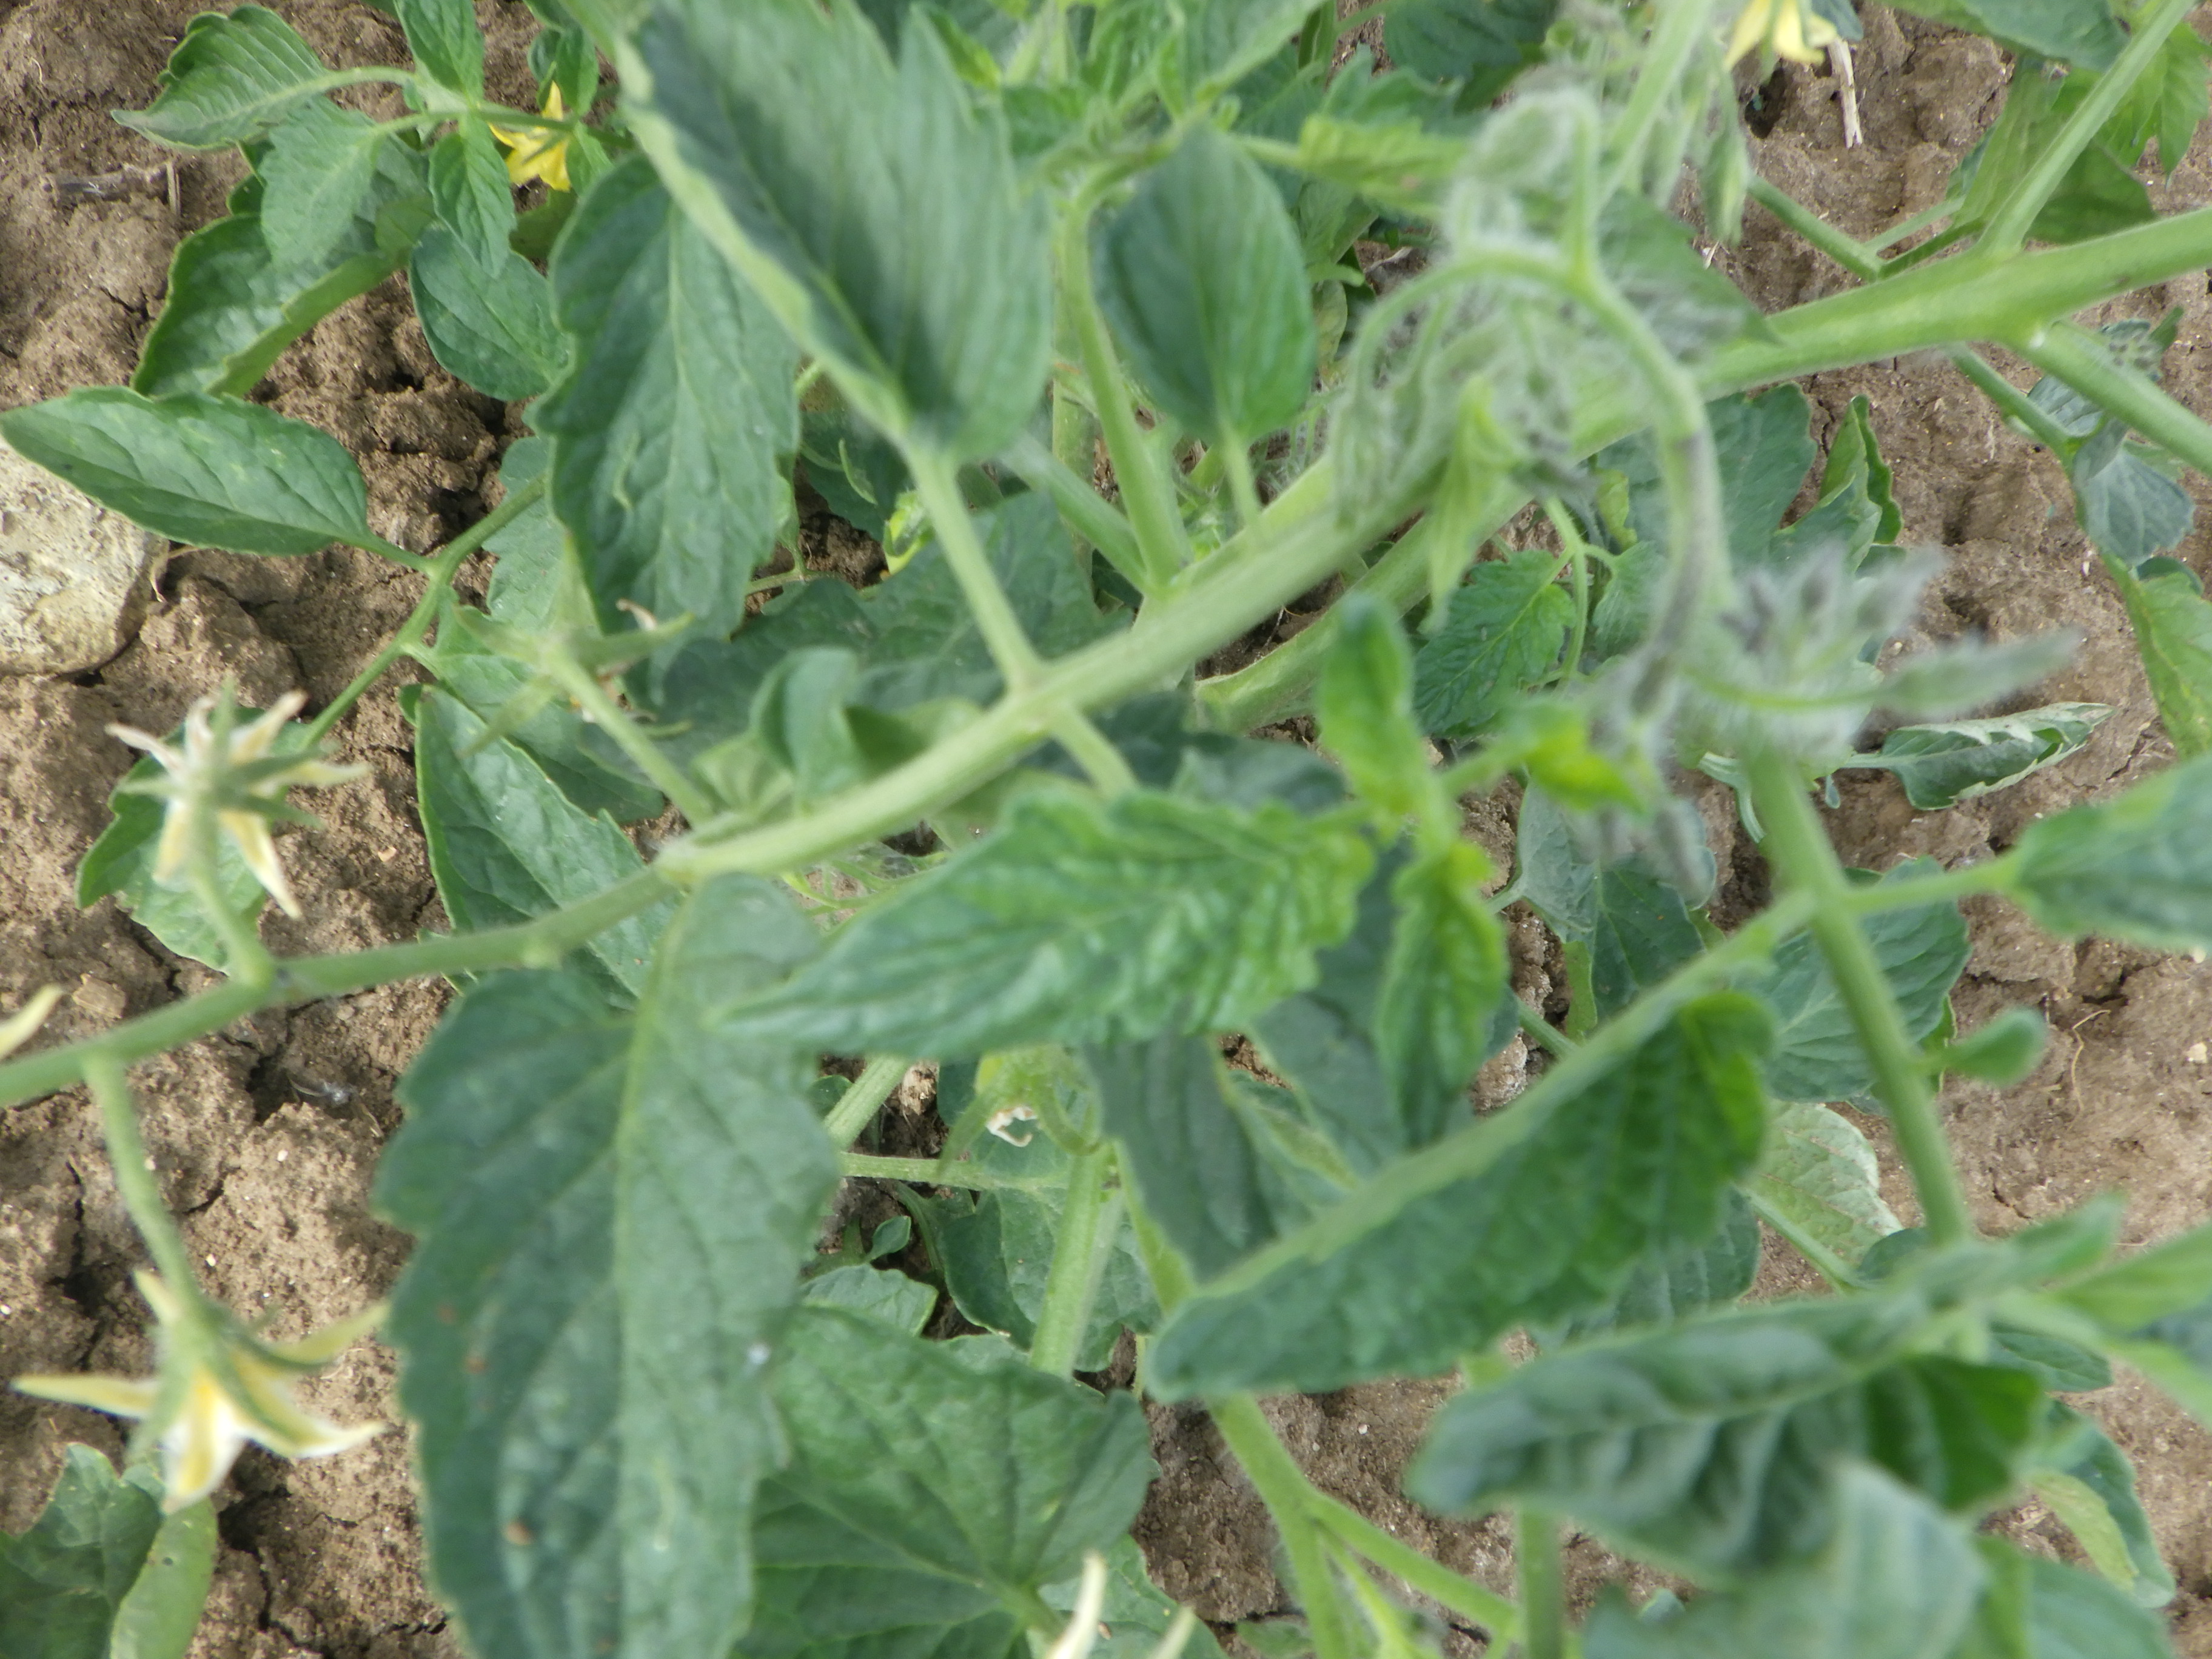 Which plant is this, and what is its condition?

tomato, healthy
